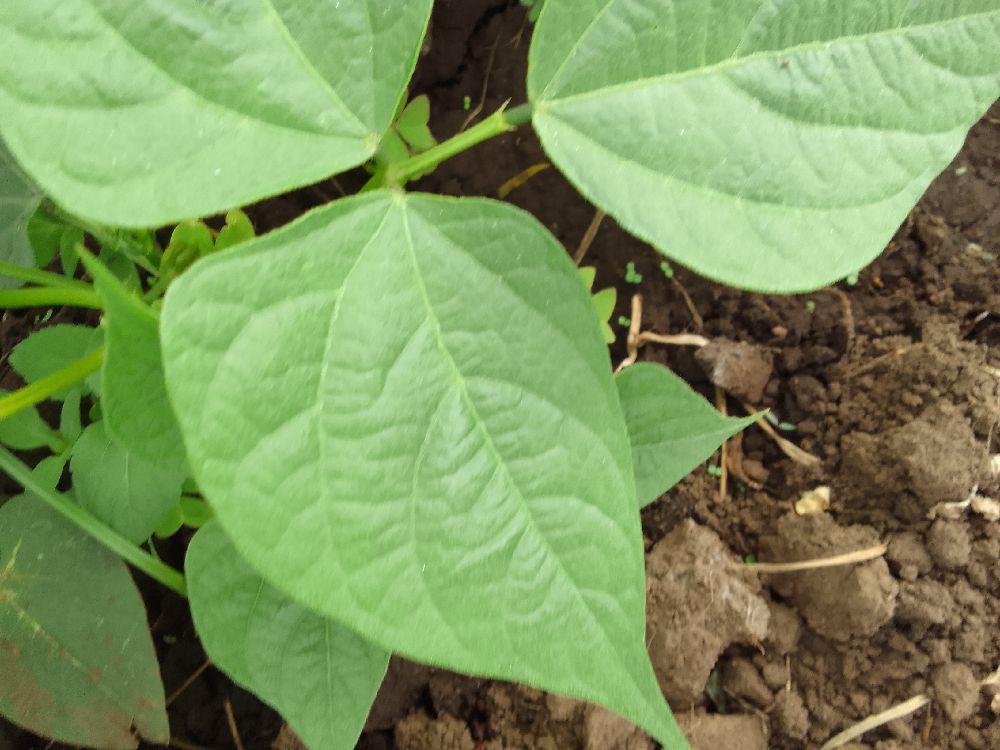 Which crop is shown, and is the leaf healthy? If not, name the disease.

common bean, healthy
